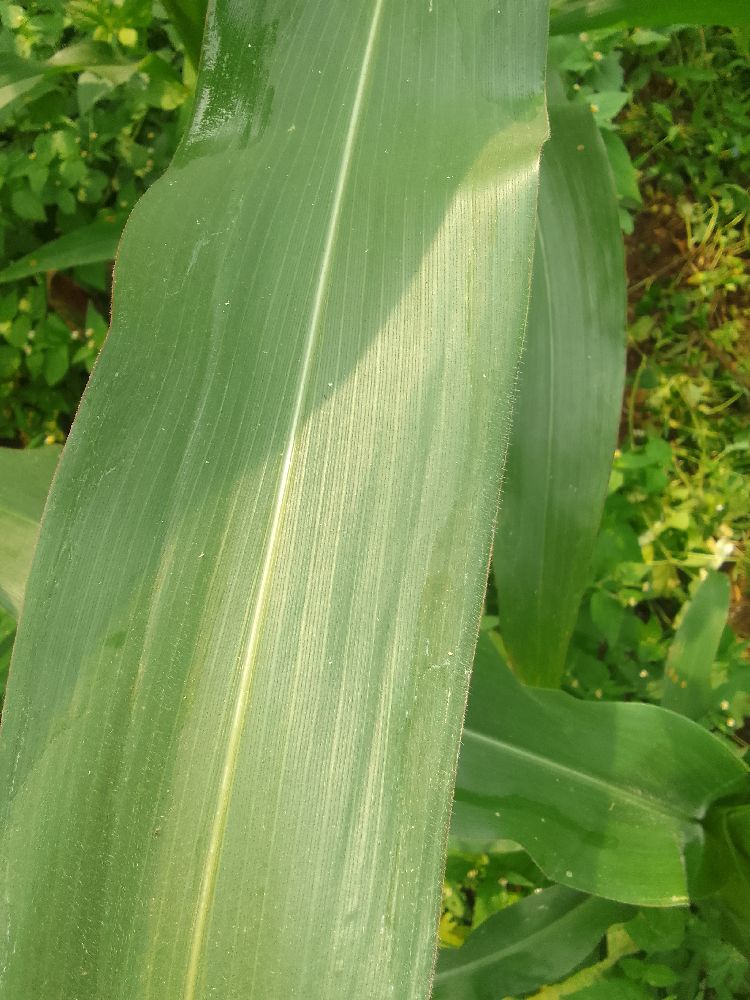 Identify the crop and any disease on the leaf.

maize, healthy
